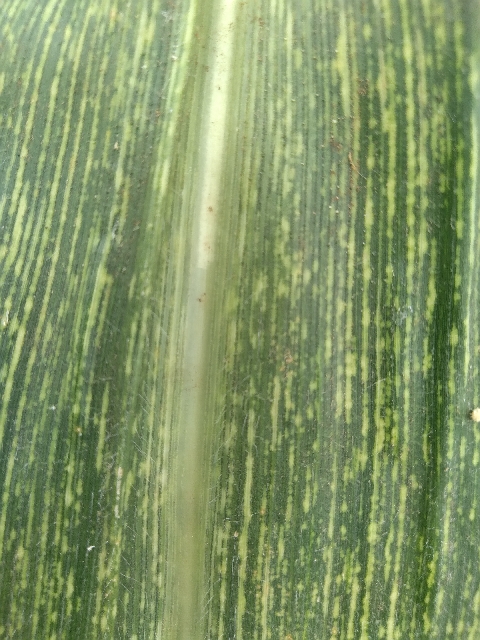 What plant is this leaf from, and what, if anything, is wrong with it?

maize, maize streak virus
